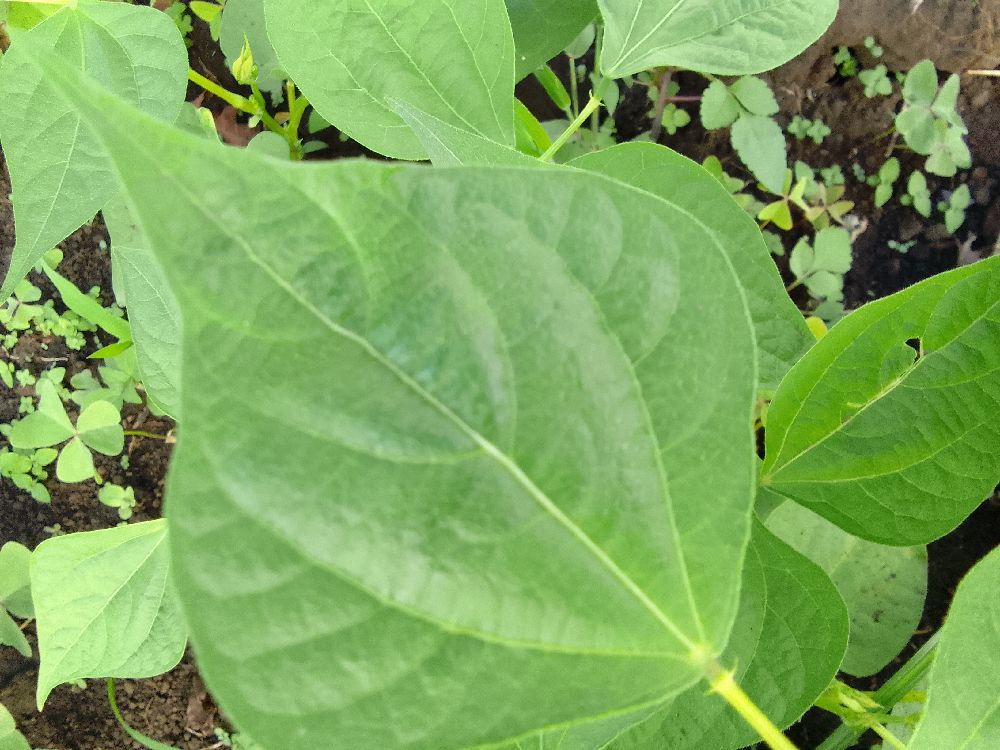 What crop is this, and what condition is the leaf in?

common bean, healthy
